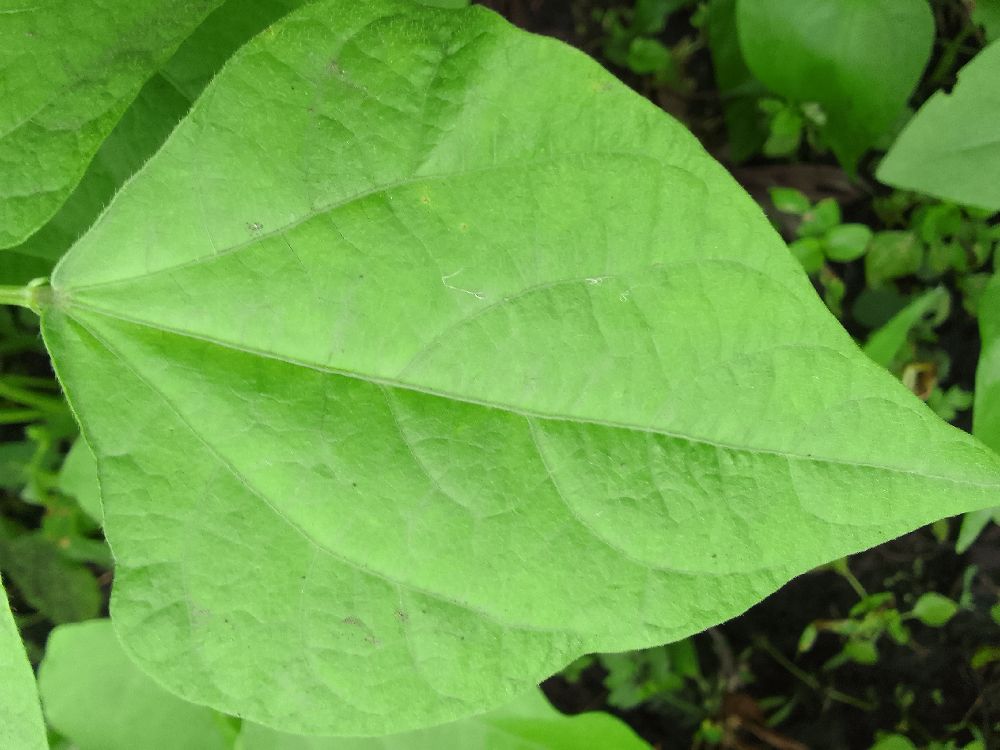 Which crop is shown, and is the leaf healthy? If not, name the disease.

common bean, healthy
